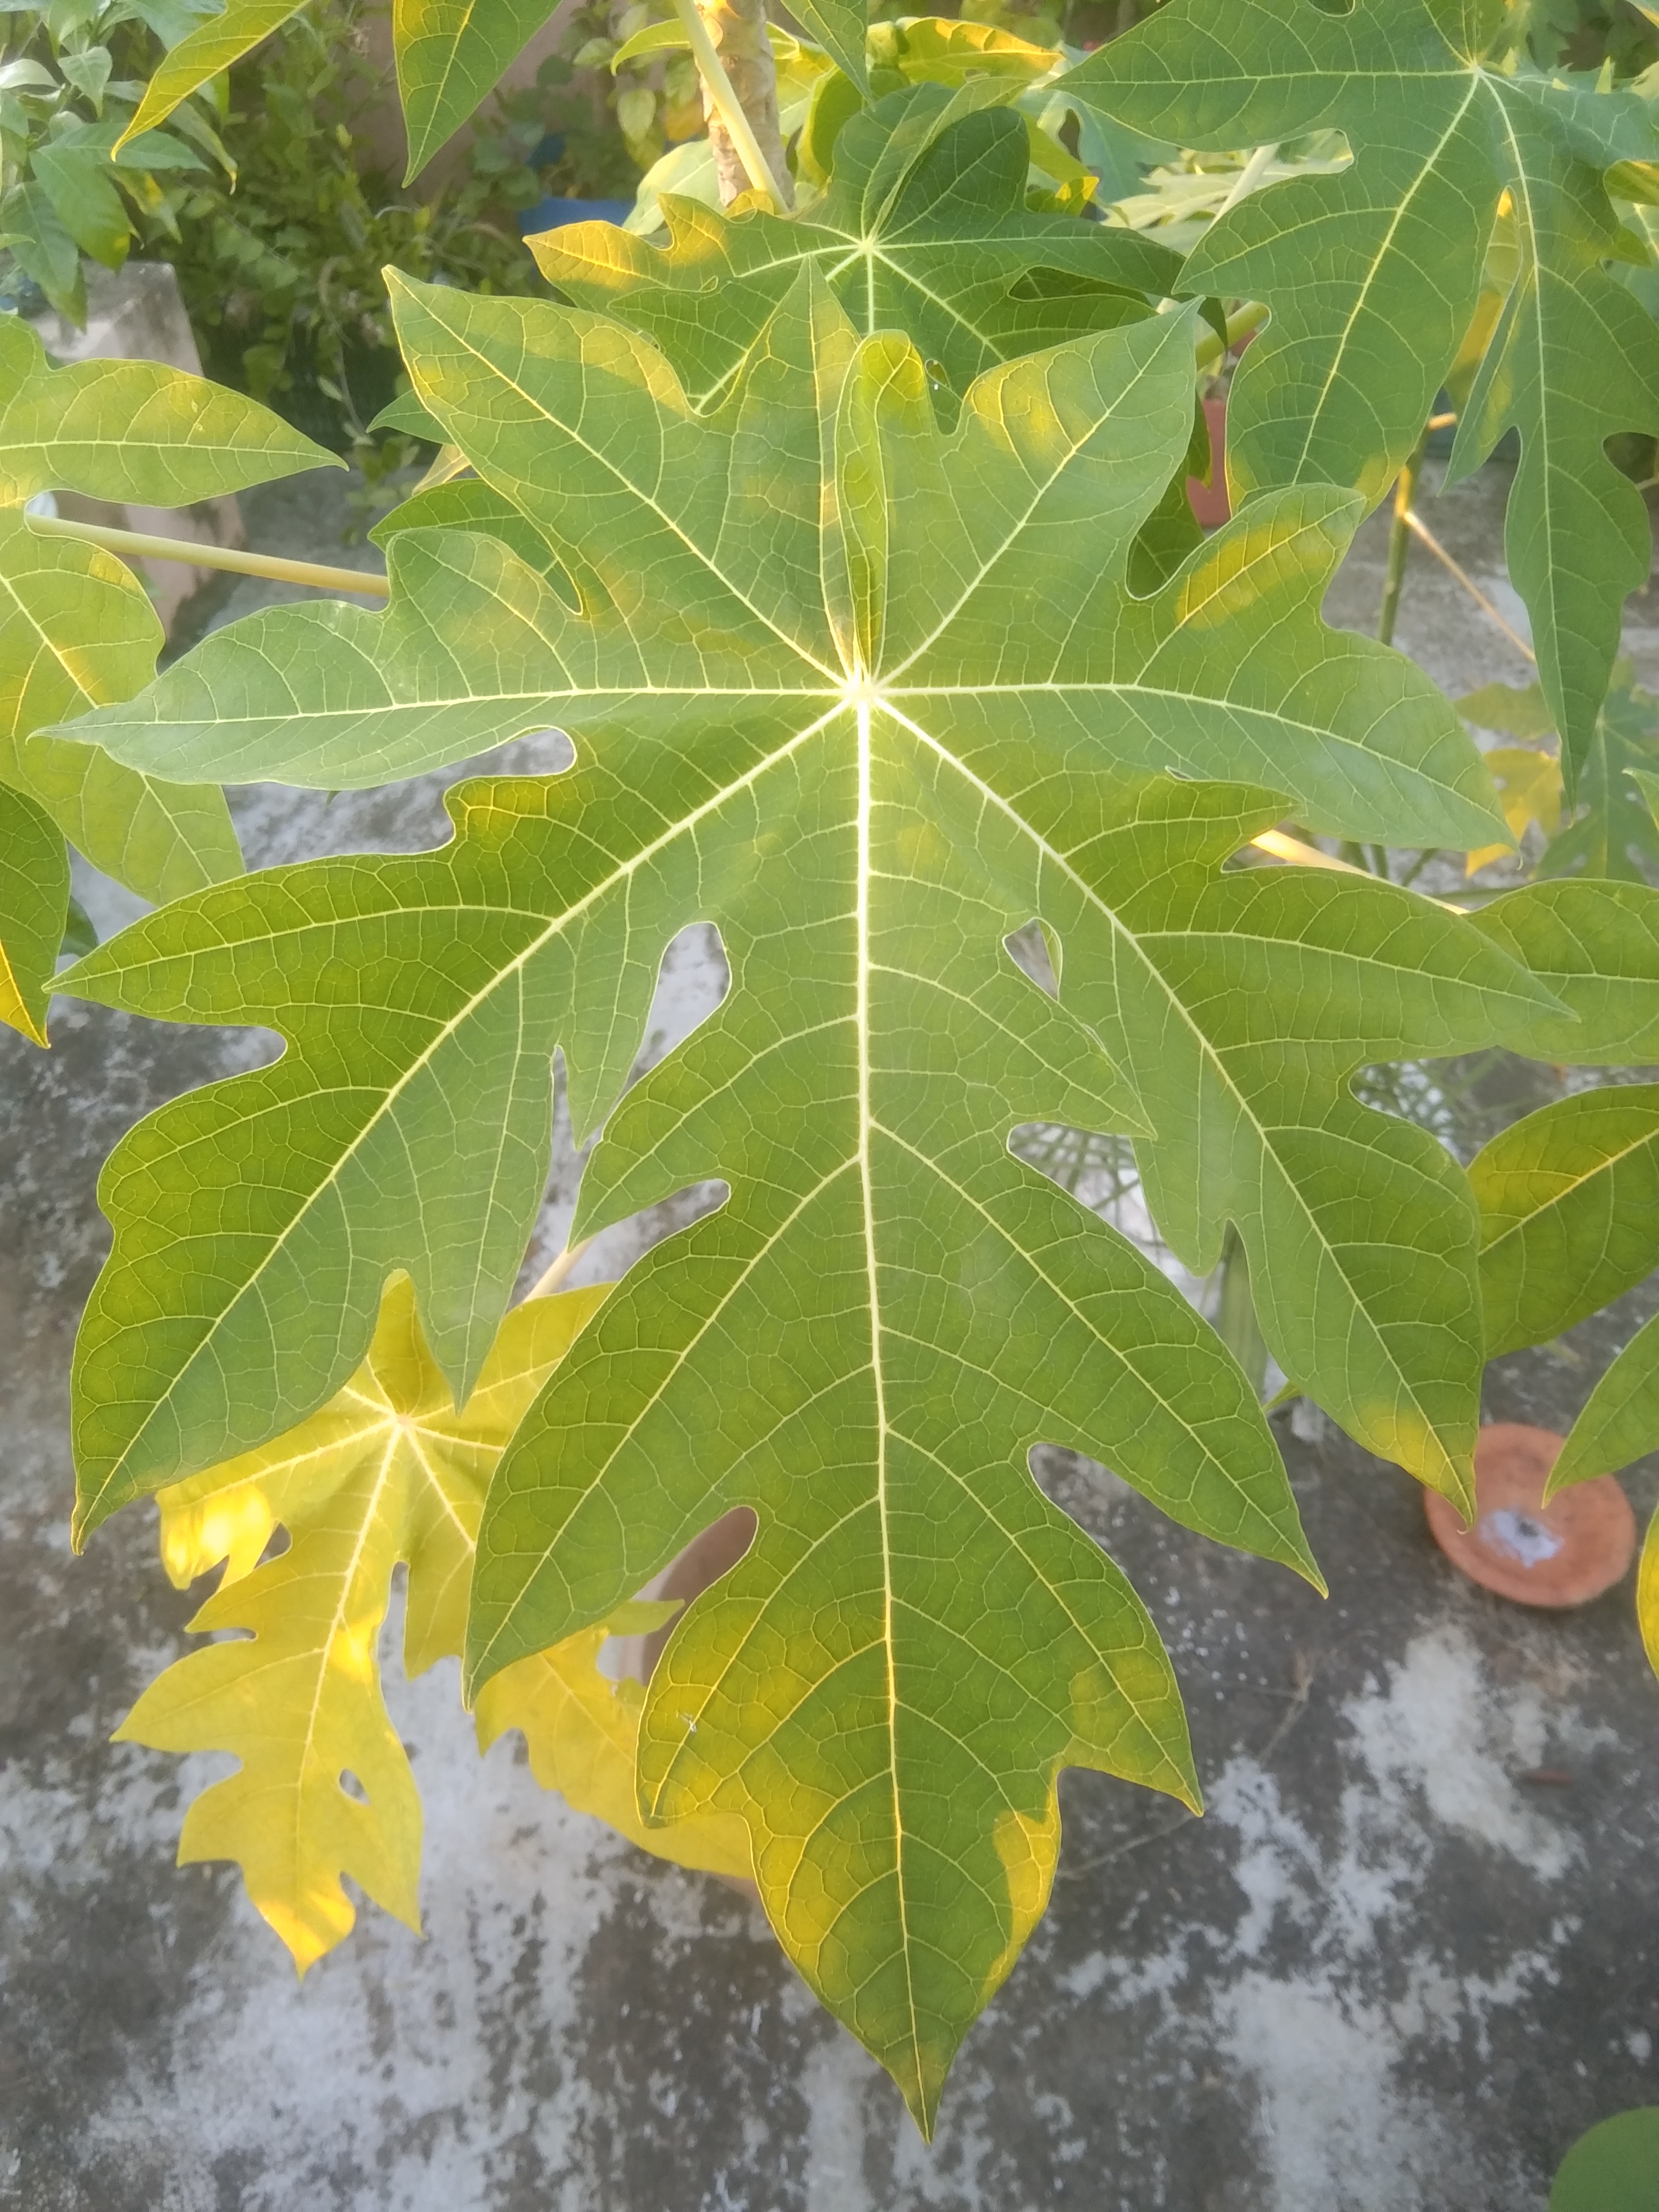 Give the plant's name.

papaya
